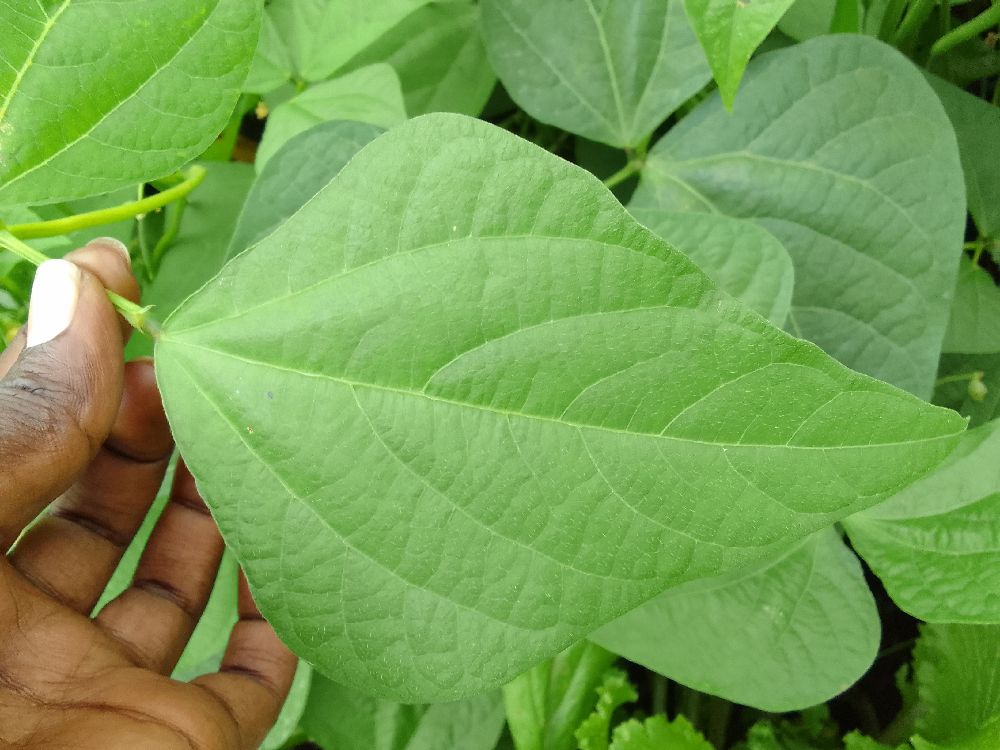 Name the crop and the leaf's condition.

common bean, healthy
